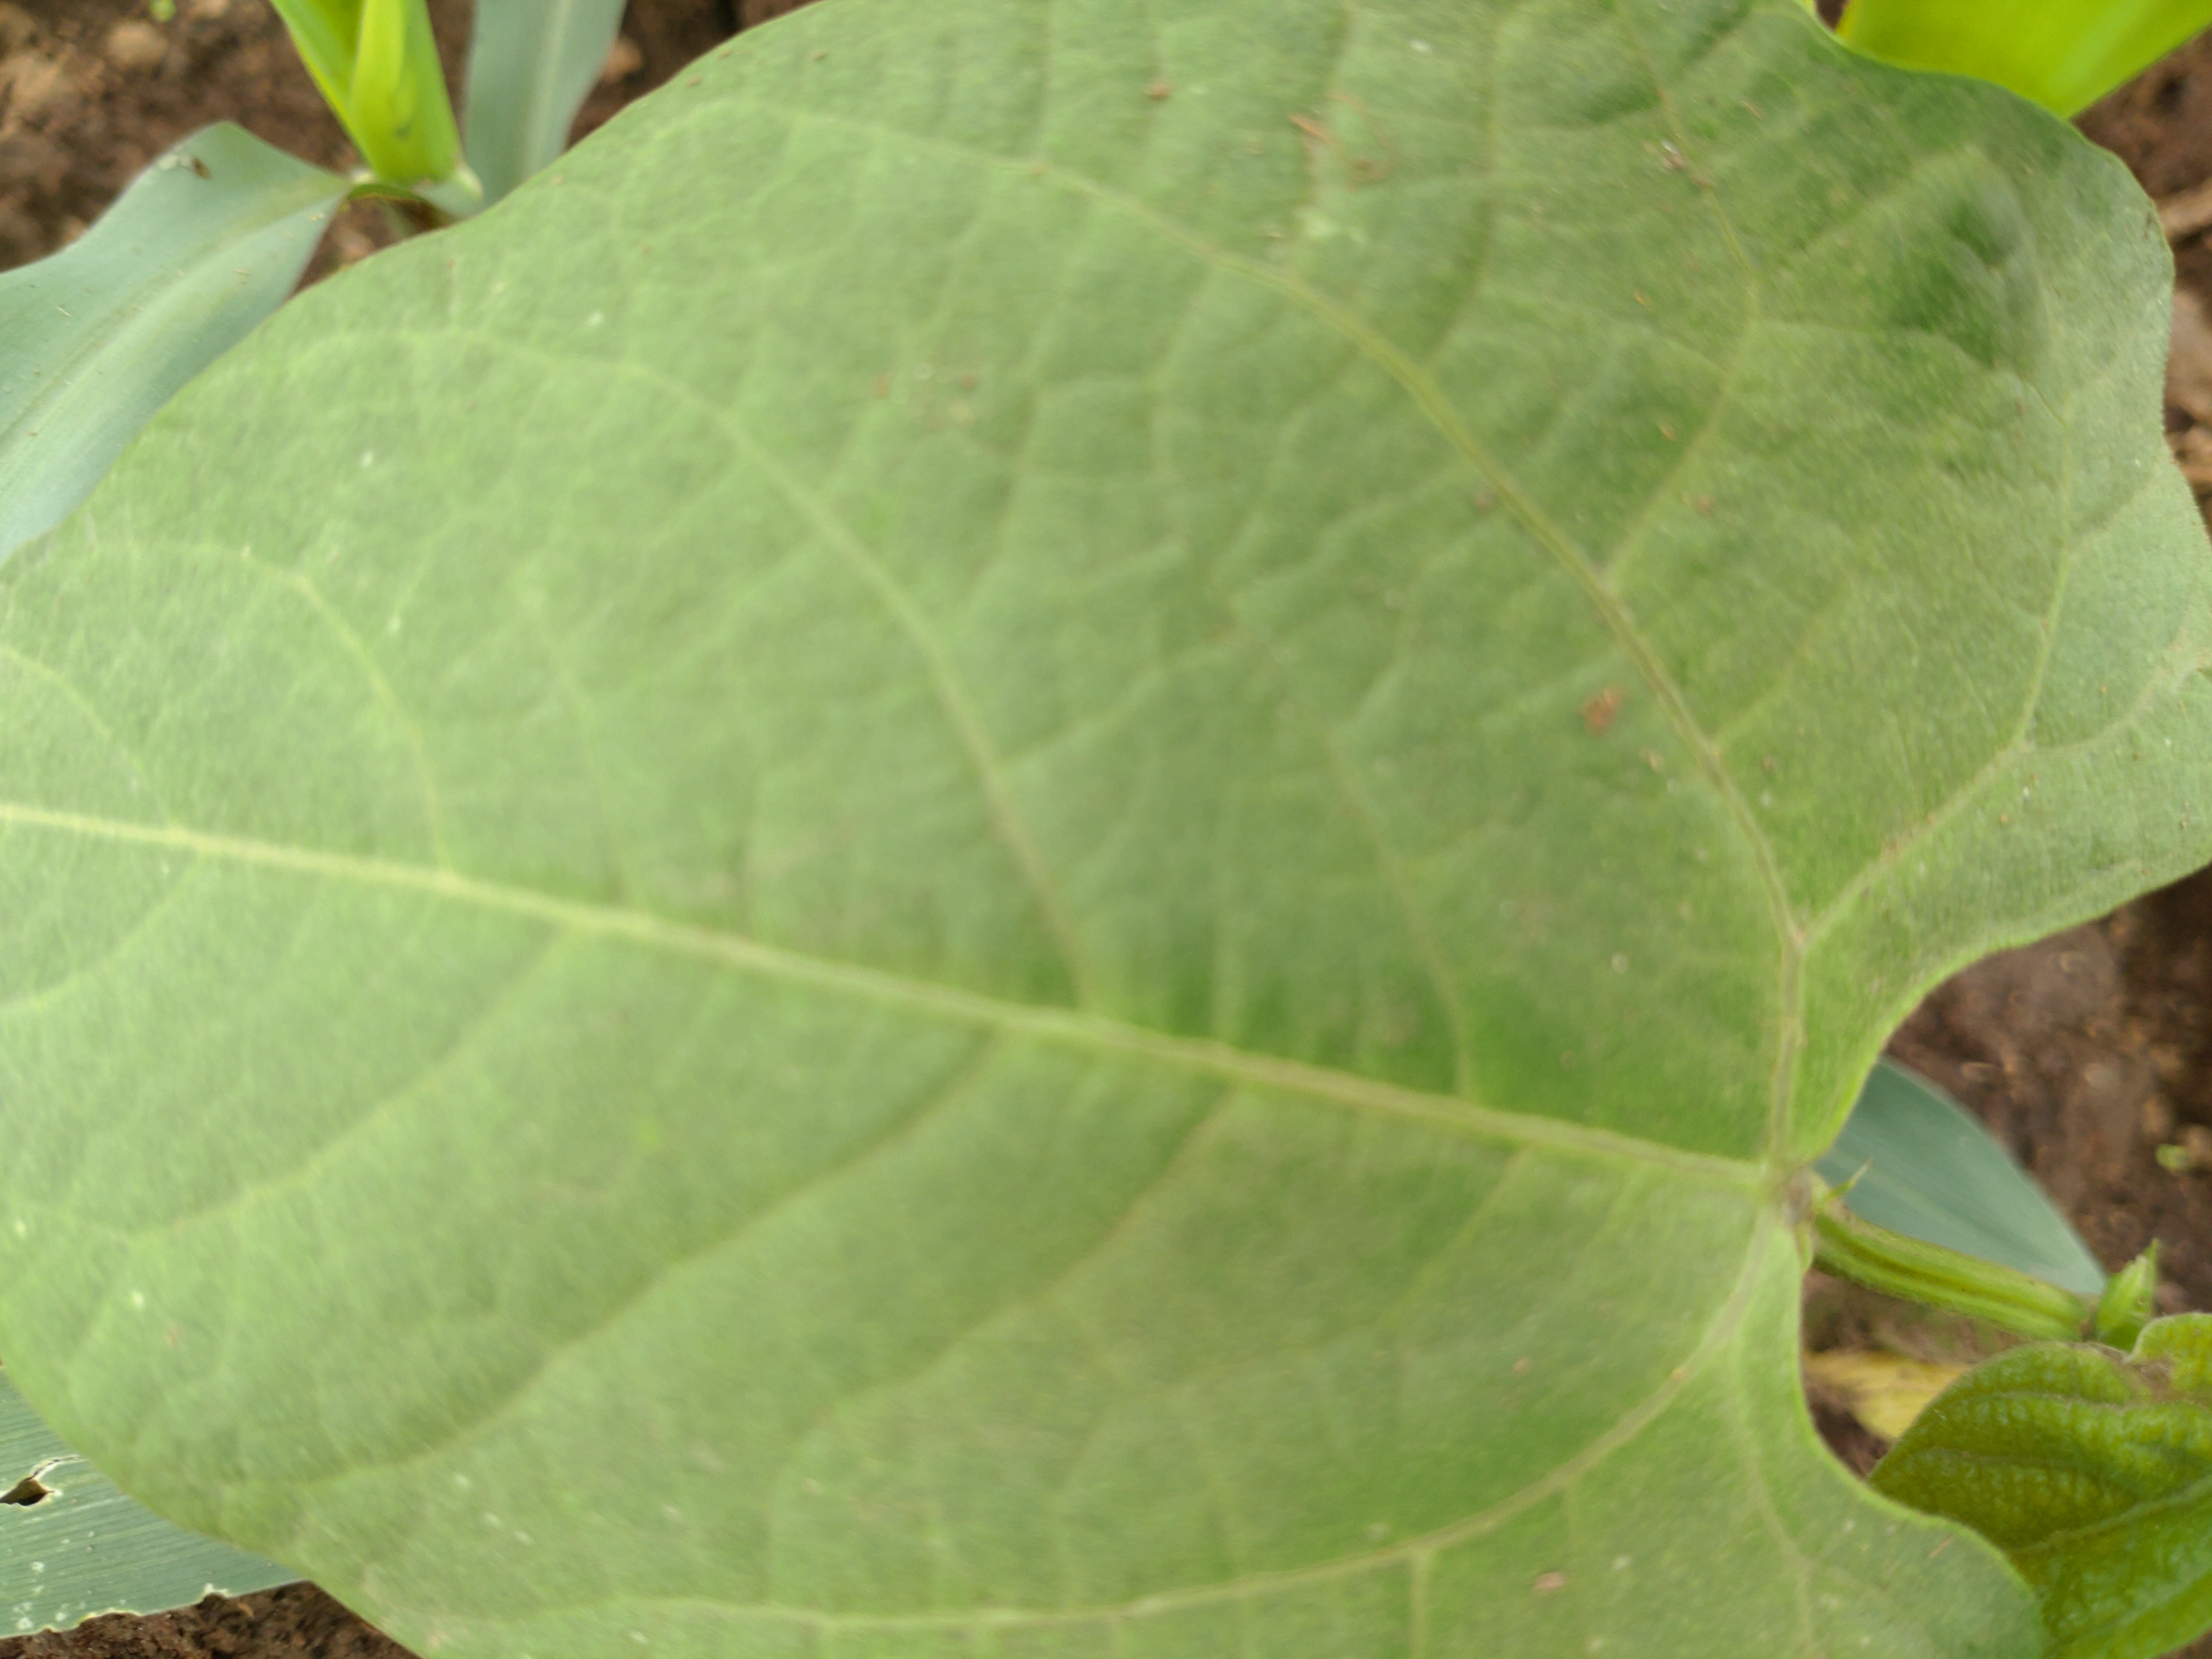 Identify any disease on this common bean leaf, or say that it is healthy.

healthy
